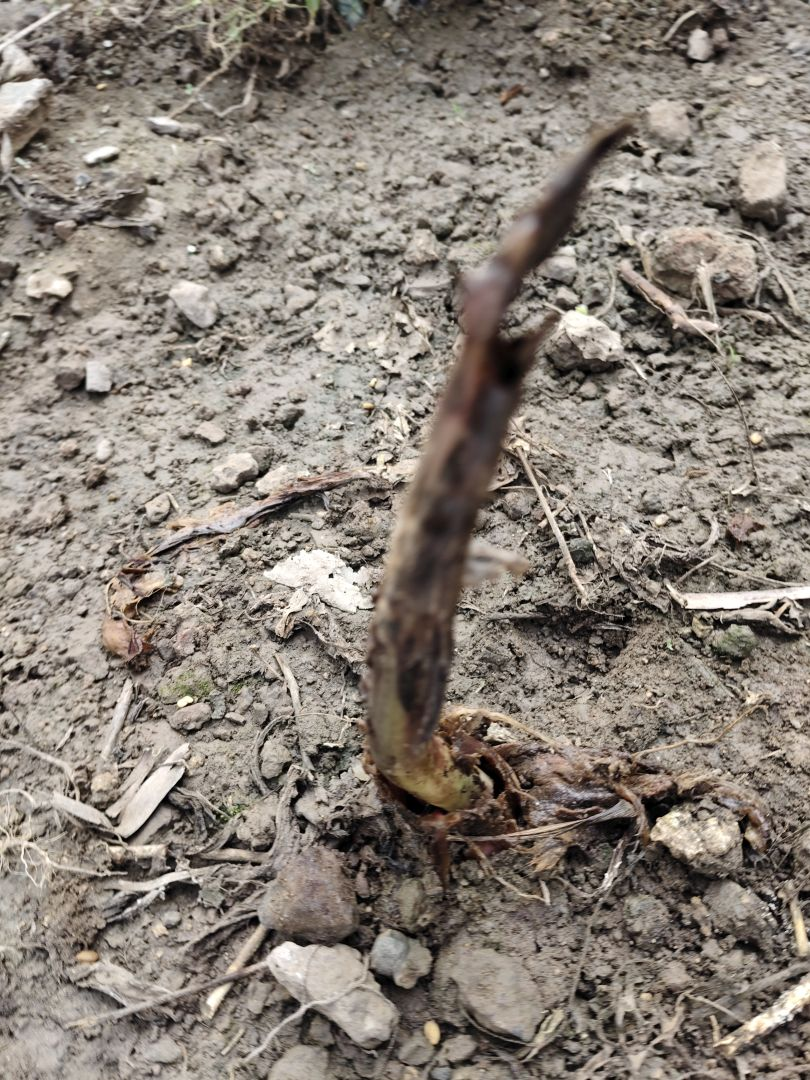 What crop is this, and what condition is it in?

taro, root rot
